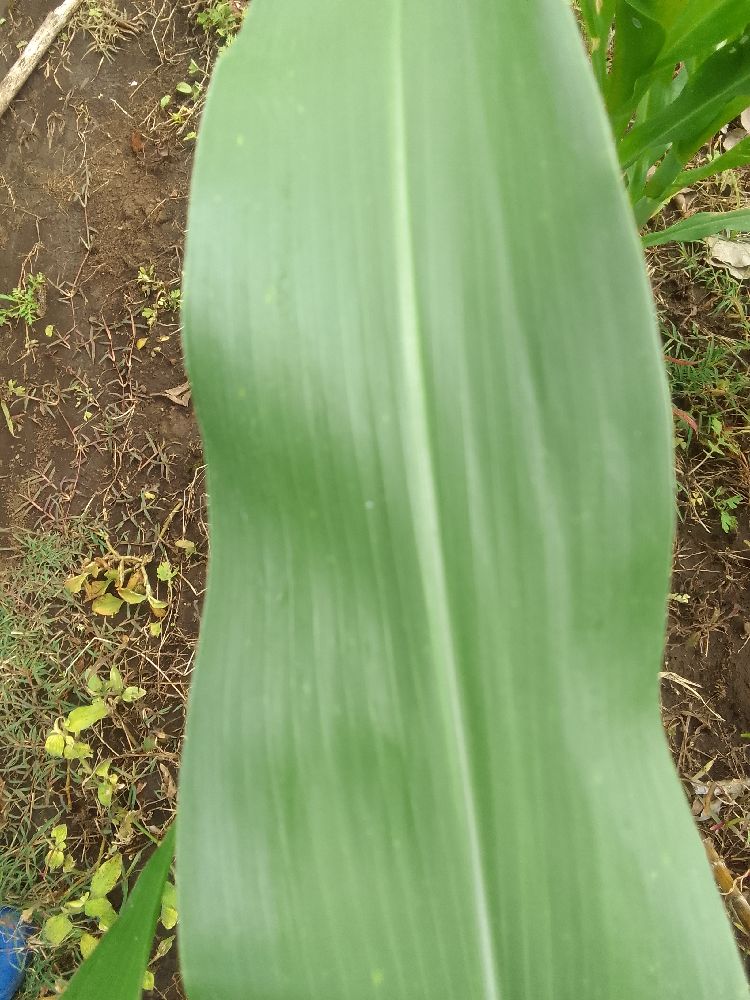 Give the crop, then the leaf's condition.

maize, healthy
